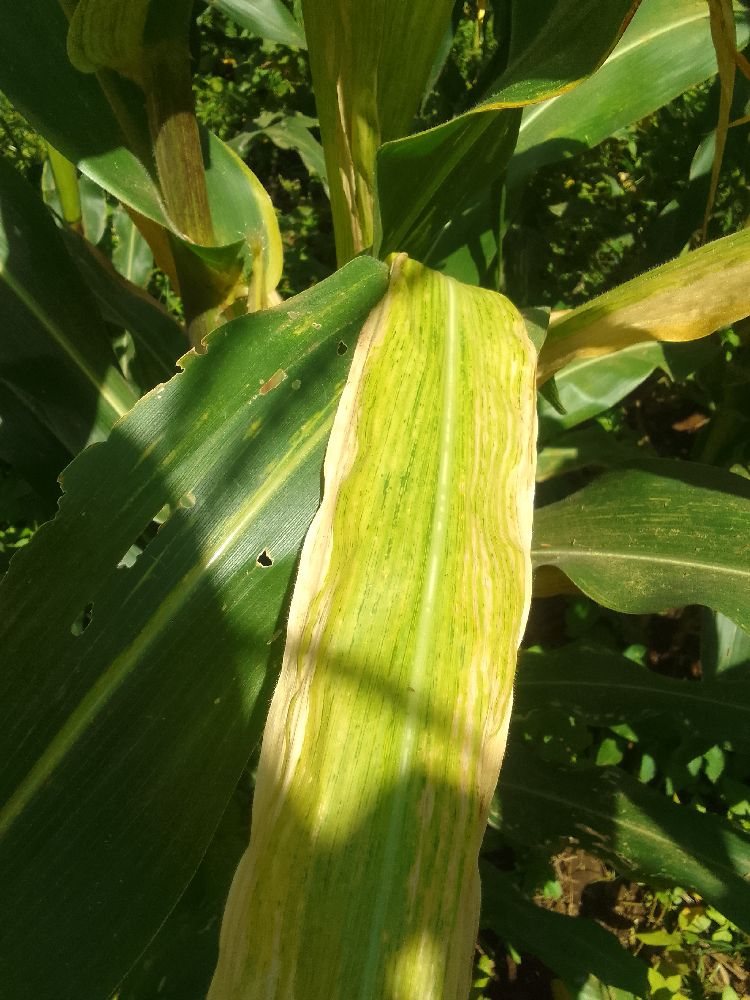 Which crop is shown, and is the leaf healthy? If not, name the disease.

maize, maize lethal necrosis
